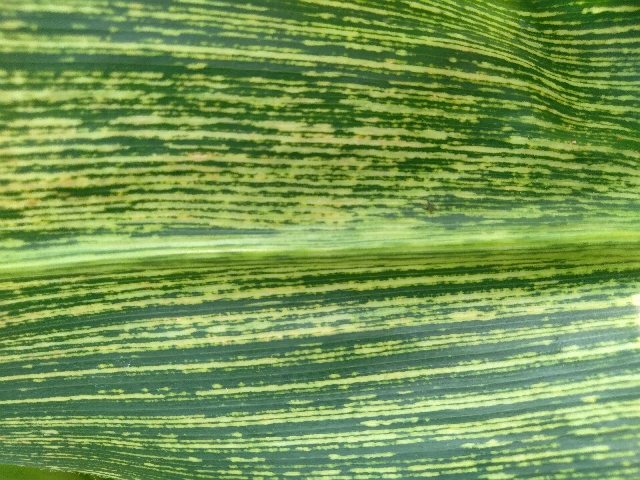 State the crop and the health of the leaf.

maize, maize streak virus
